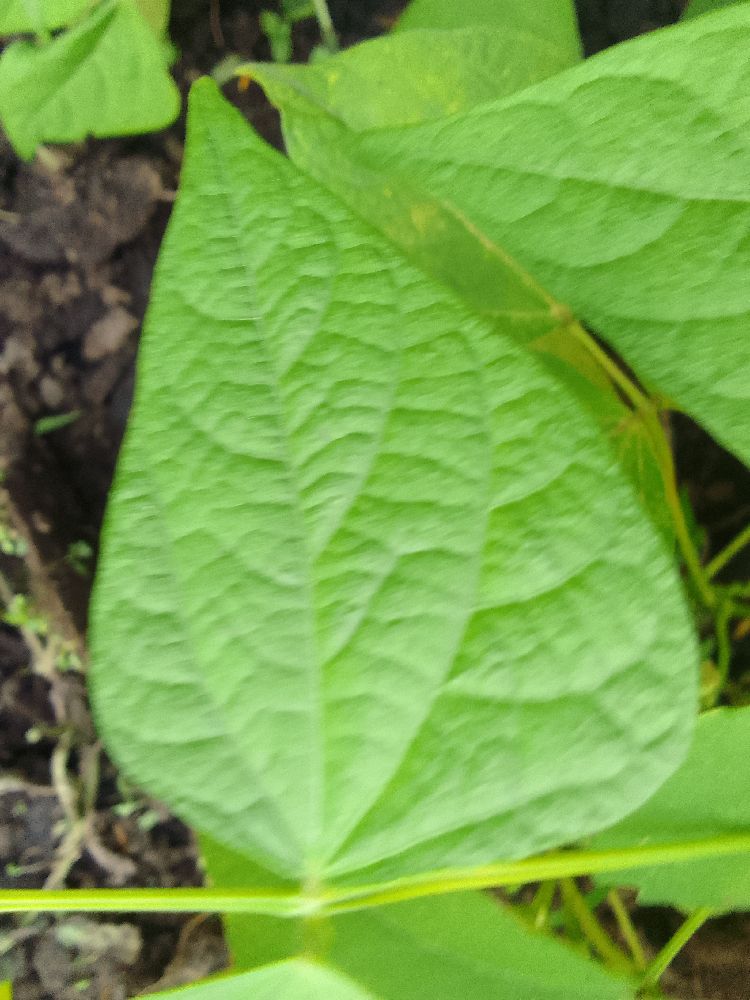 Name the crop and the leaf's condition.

common bean, healthy
